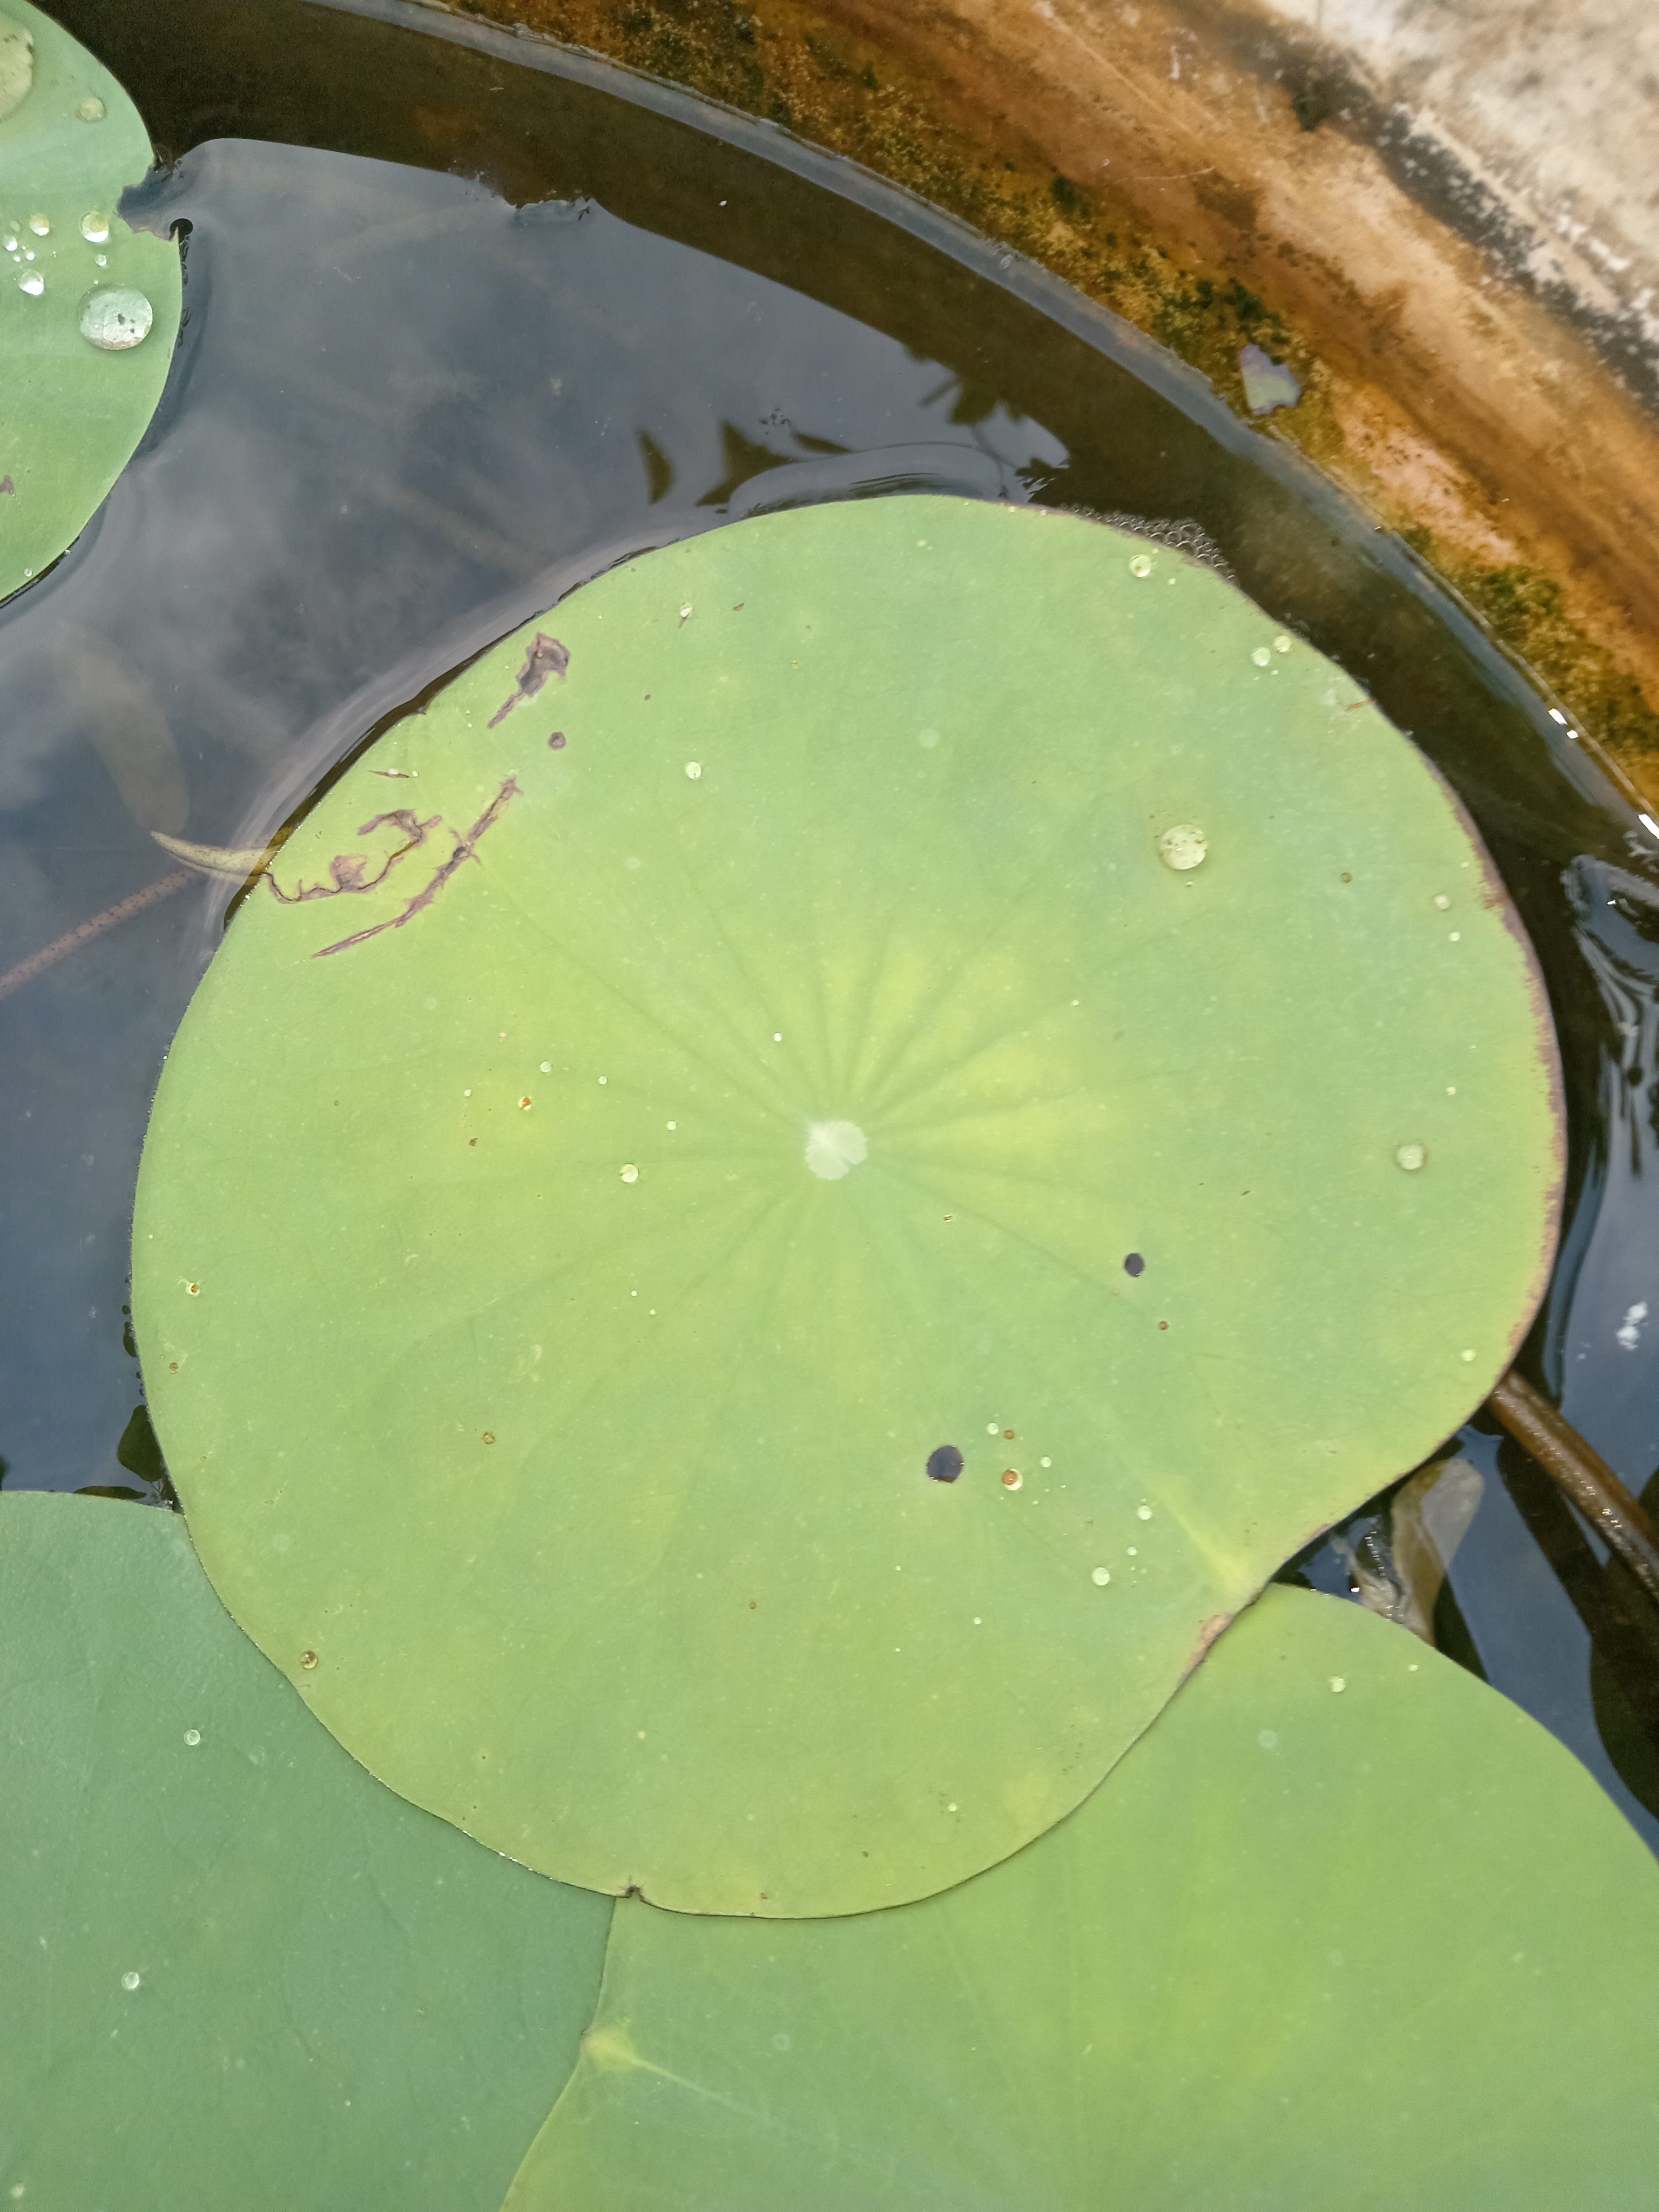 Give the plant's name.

lotus
